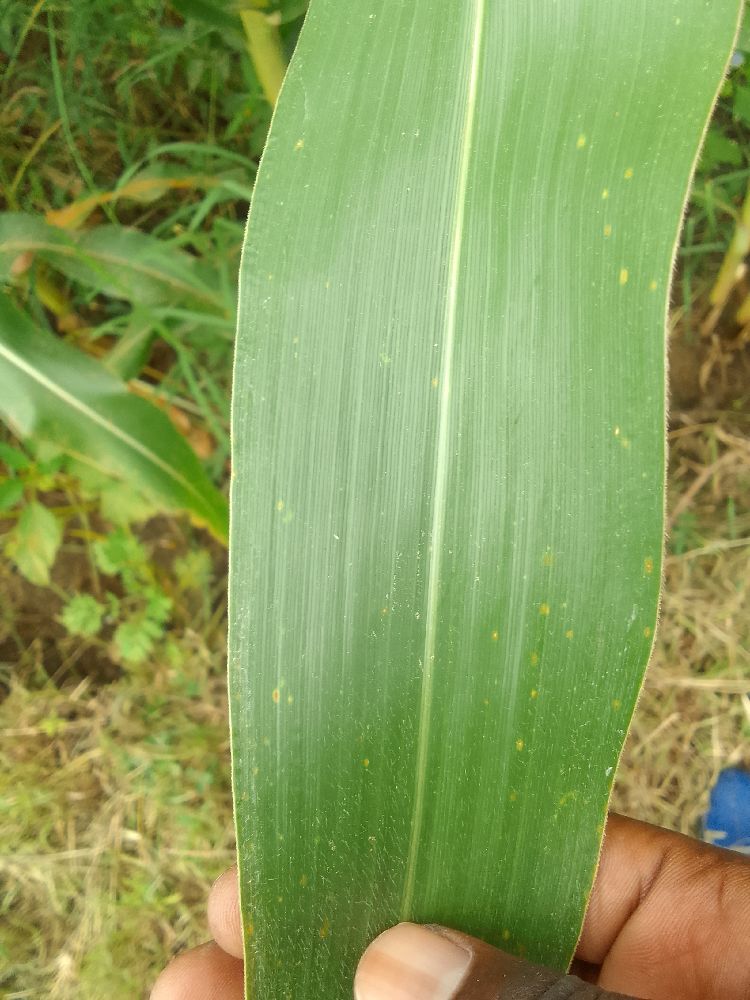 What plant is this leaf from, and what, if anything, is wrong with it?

maize, healthy
